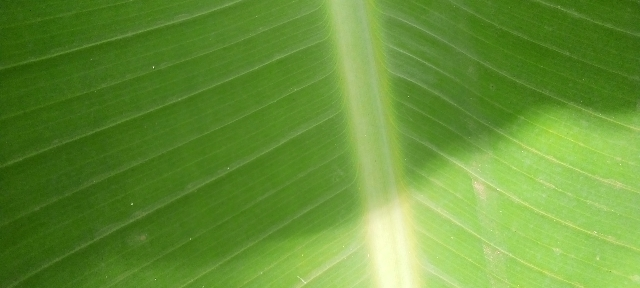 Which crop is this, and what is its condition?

banana, healthy
